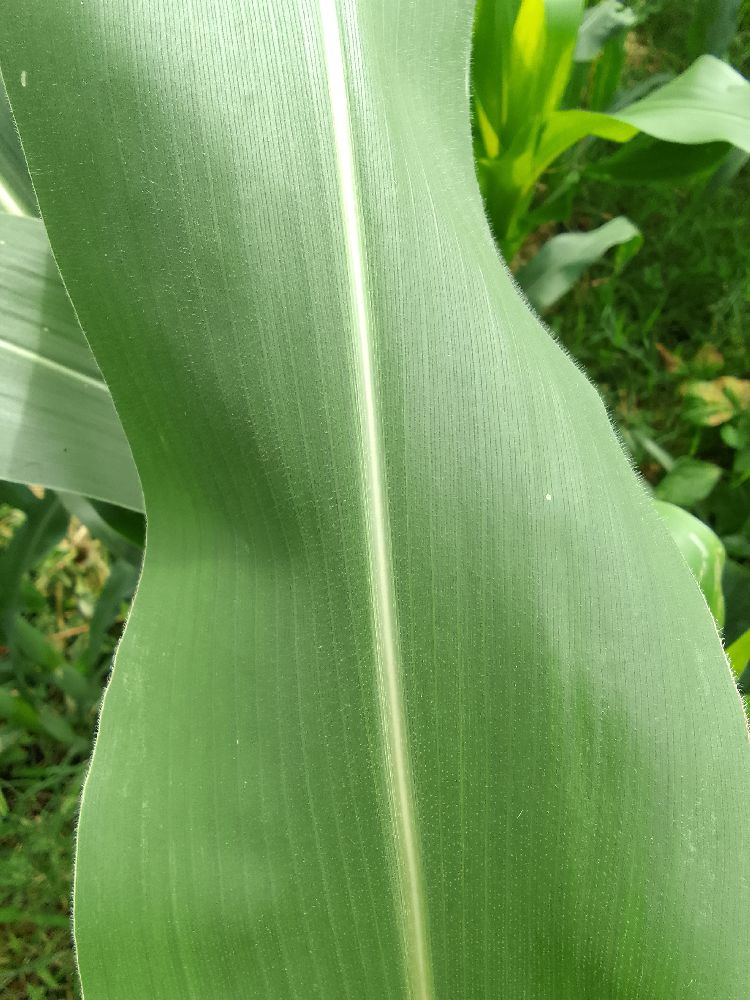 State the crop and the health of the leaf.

maize, healthy
